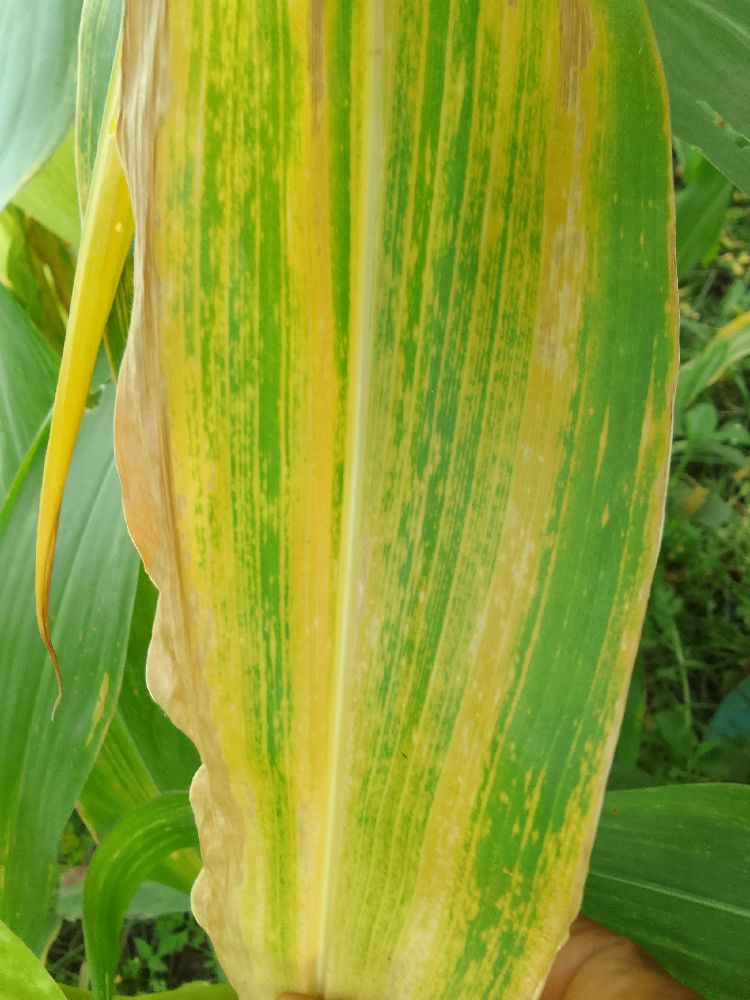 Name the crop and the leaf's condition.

maize, maize lethal necrosis
